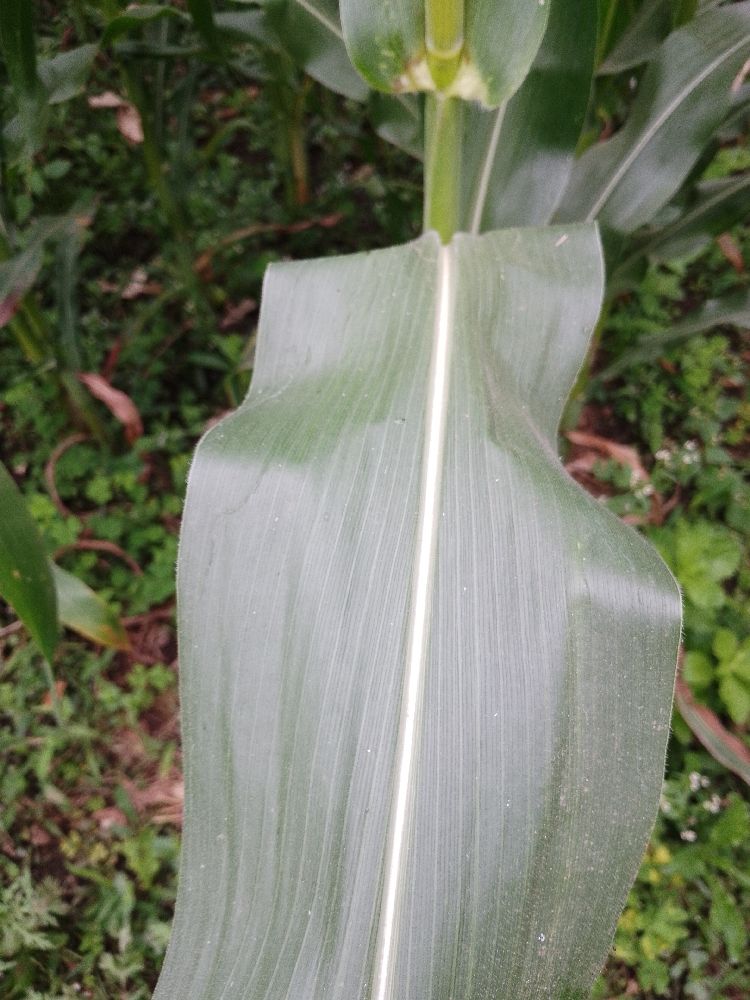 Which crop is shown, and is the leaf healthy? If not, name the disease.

maize, healthy
